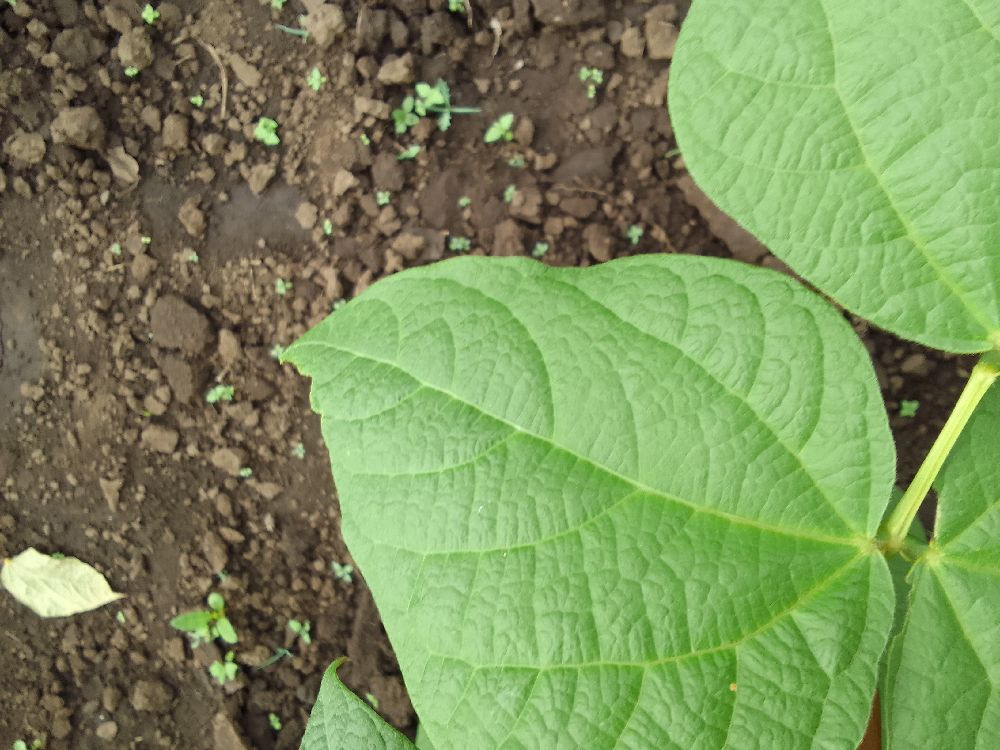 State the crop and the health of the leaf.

common bean, healthy
